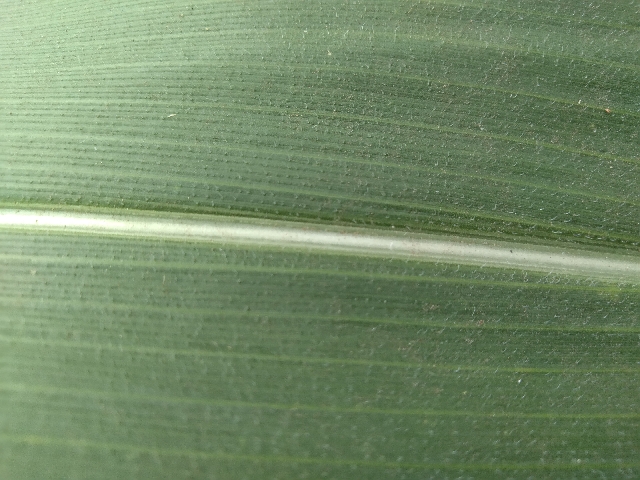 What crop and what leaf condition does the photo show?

maize, healthy
